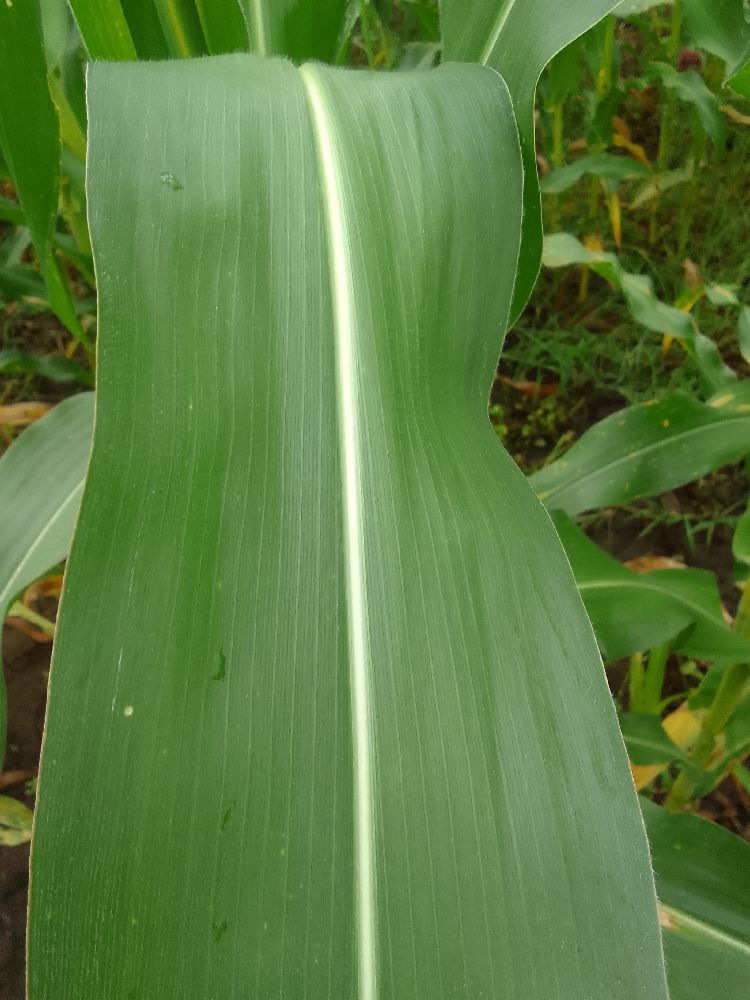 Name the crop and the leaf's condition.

maize, healthy
